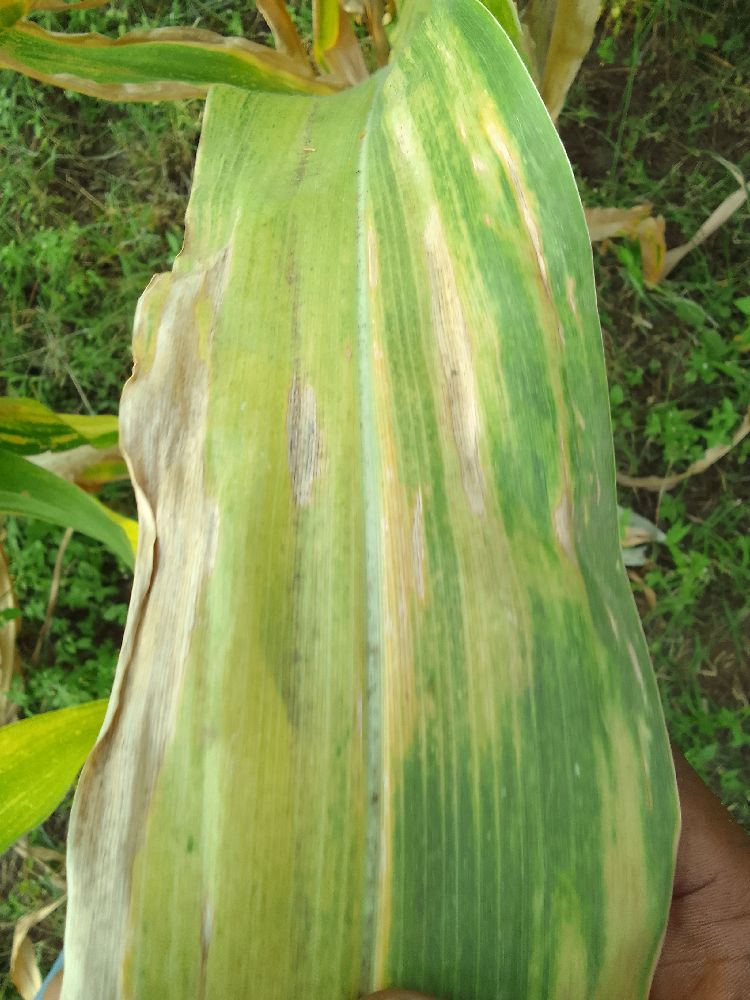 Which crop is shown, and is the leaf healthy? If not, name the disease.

maize, maize lethal necrosis
